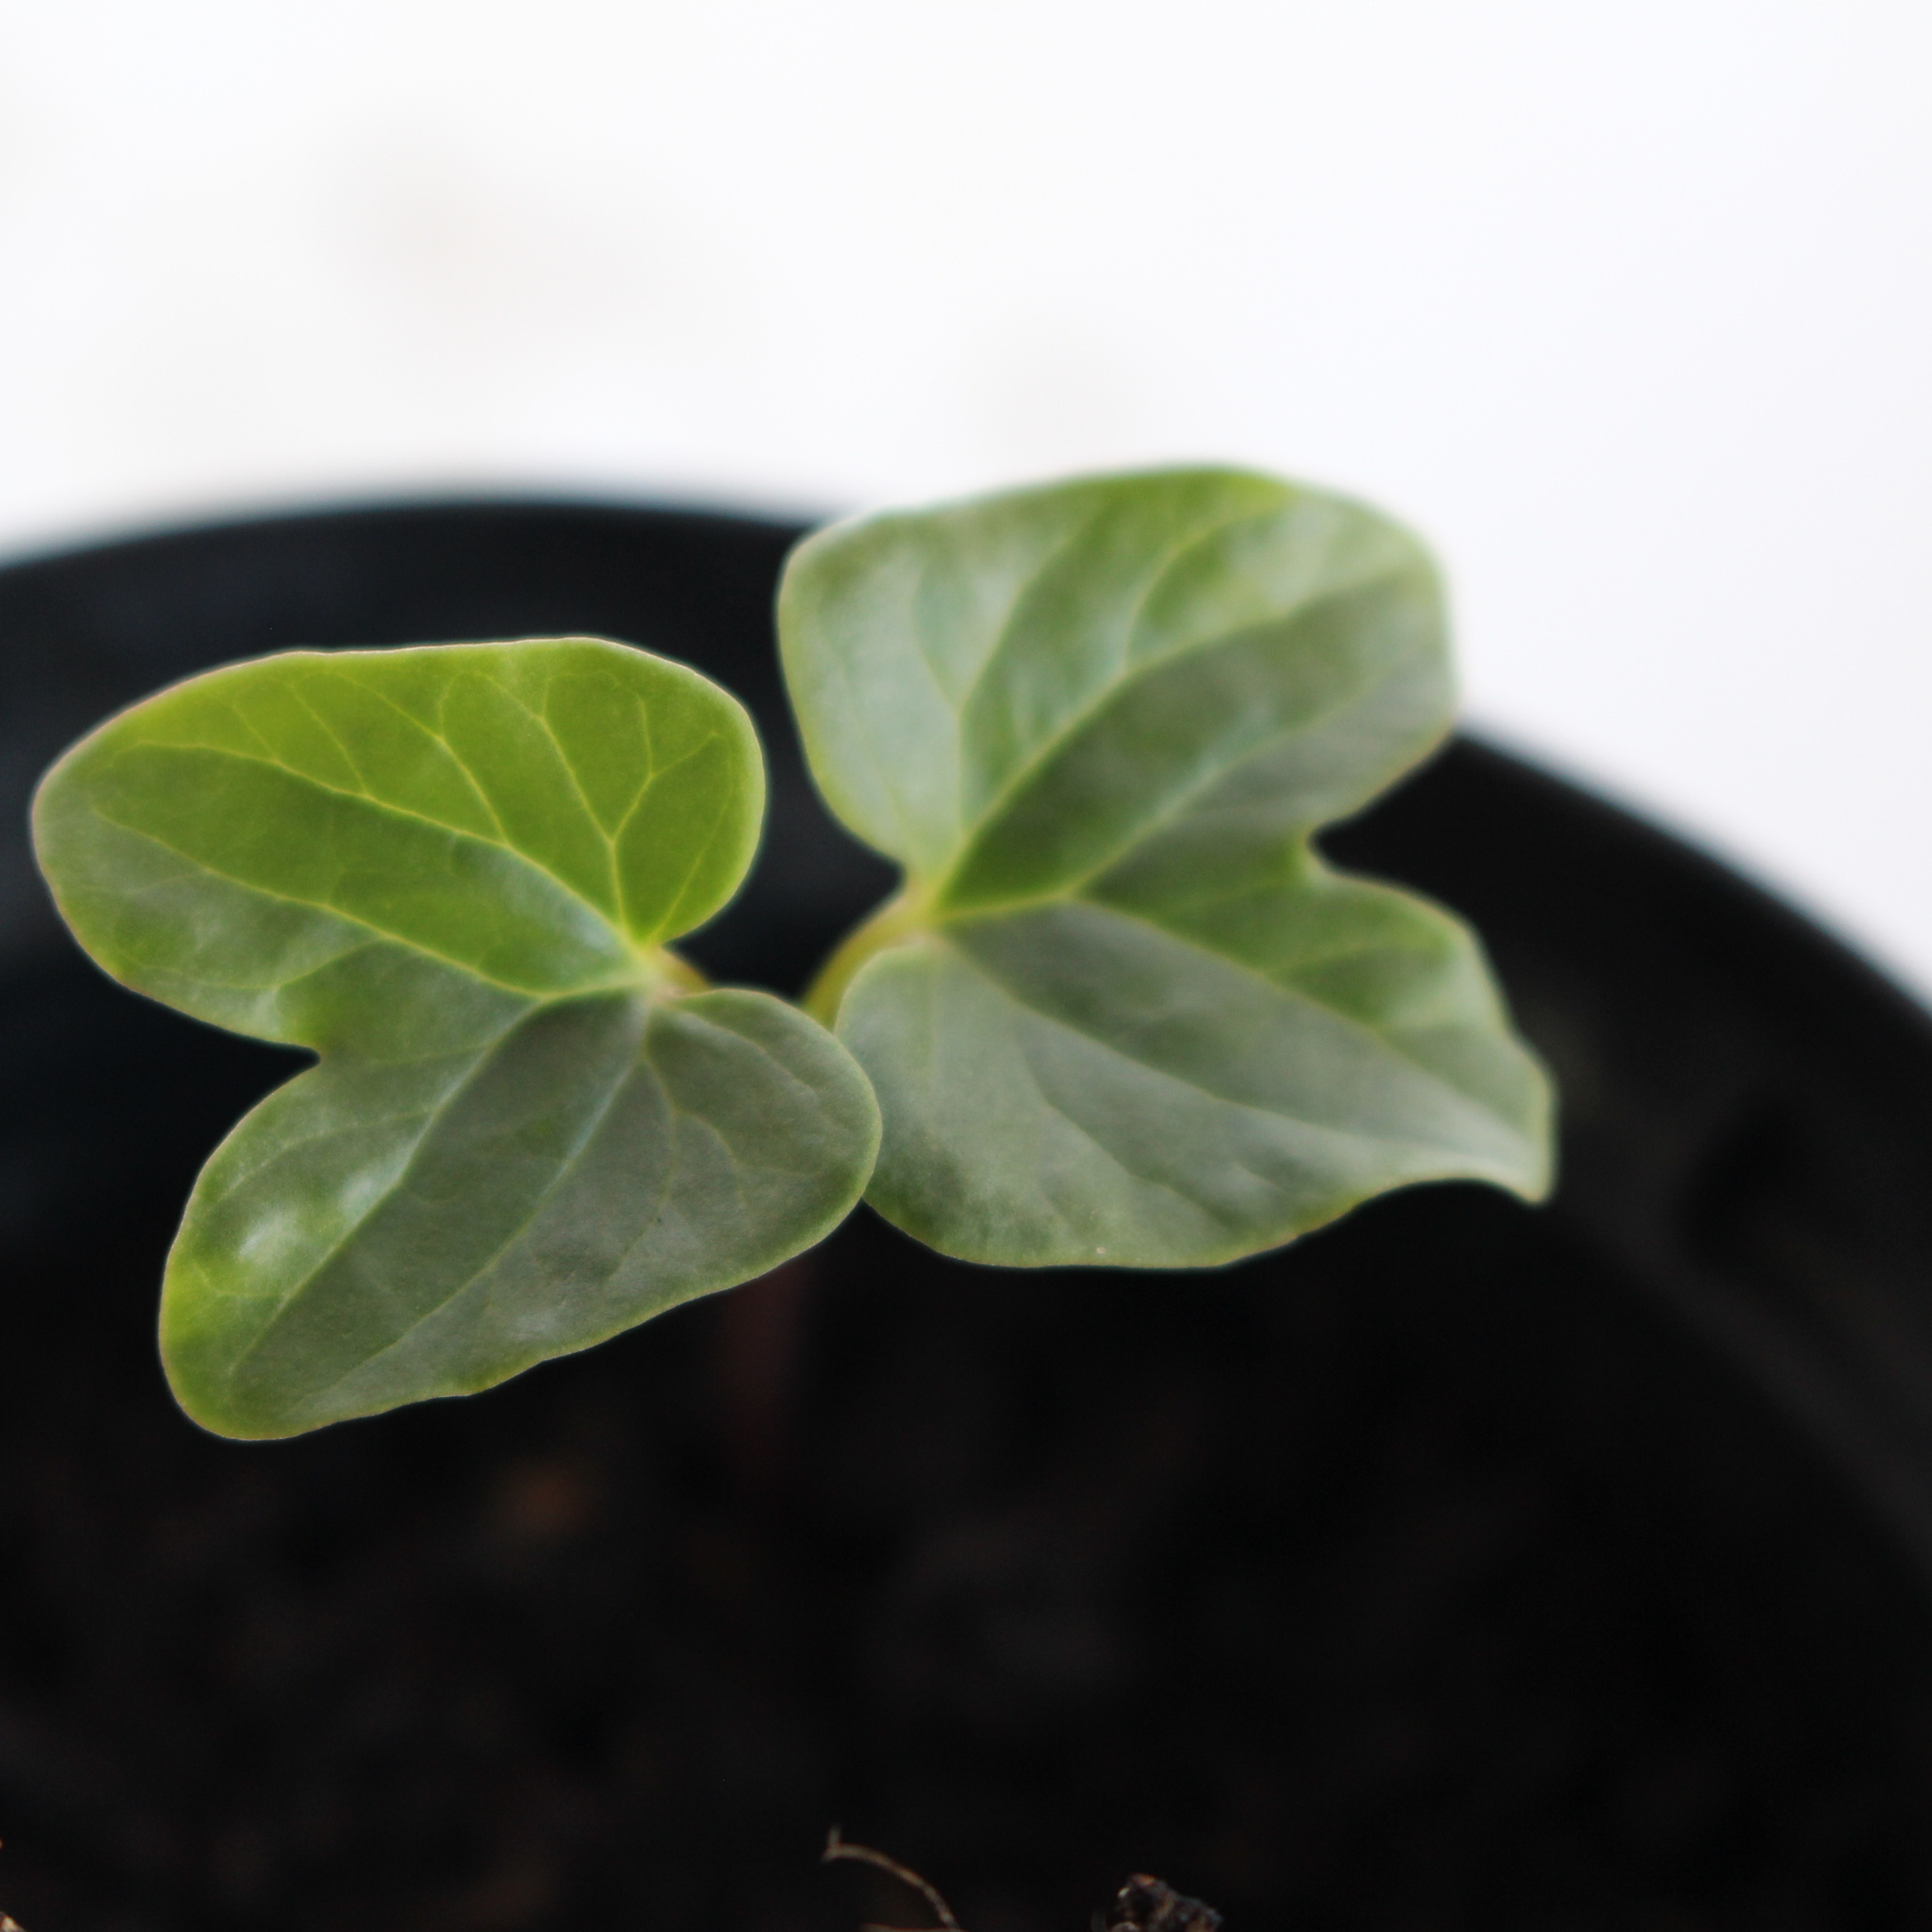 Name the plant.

Convolvulus arvensis
